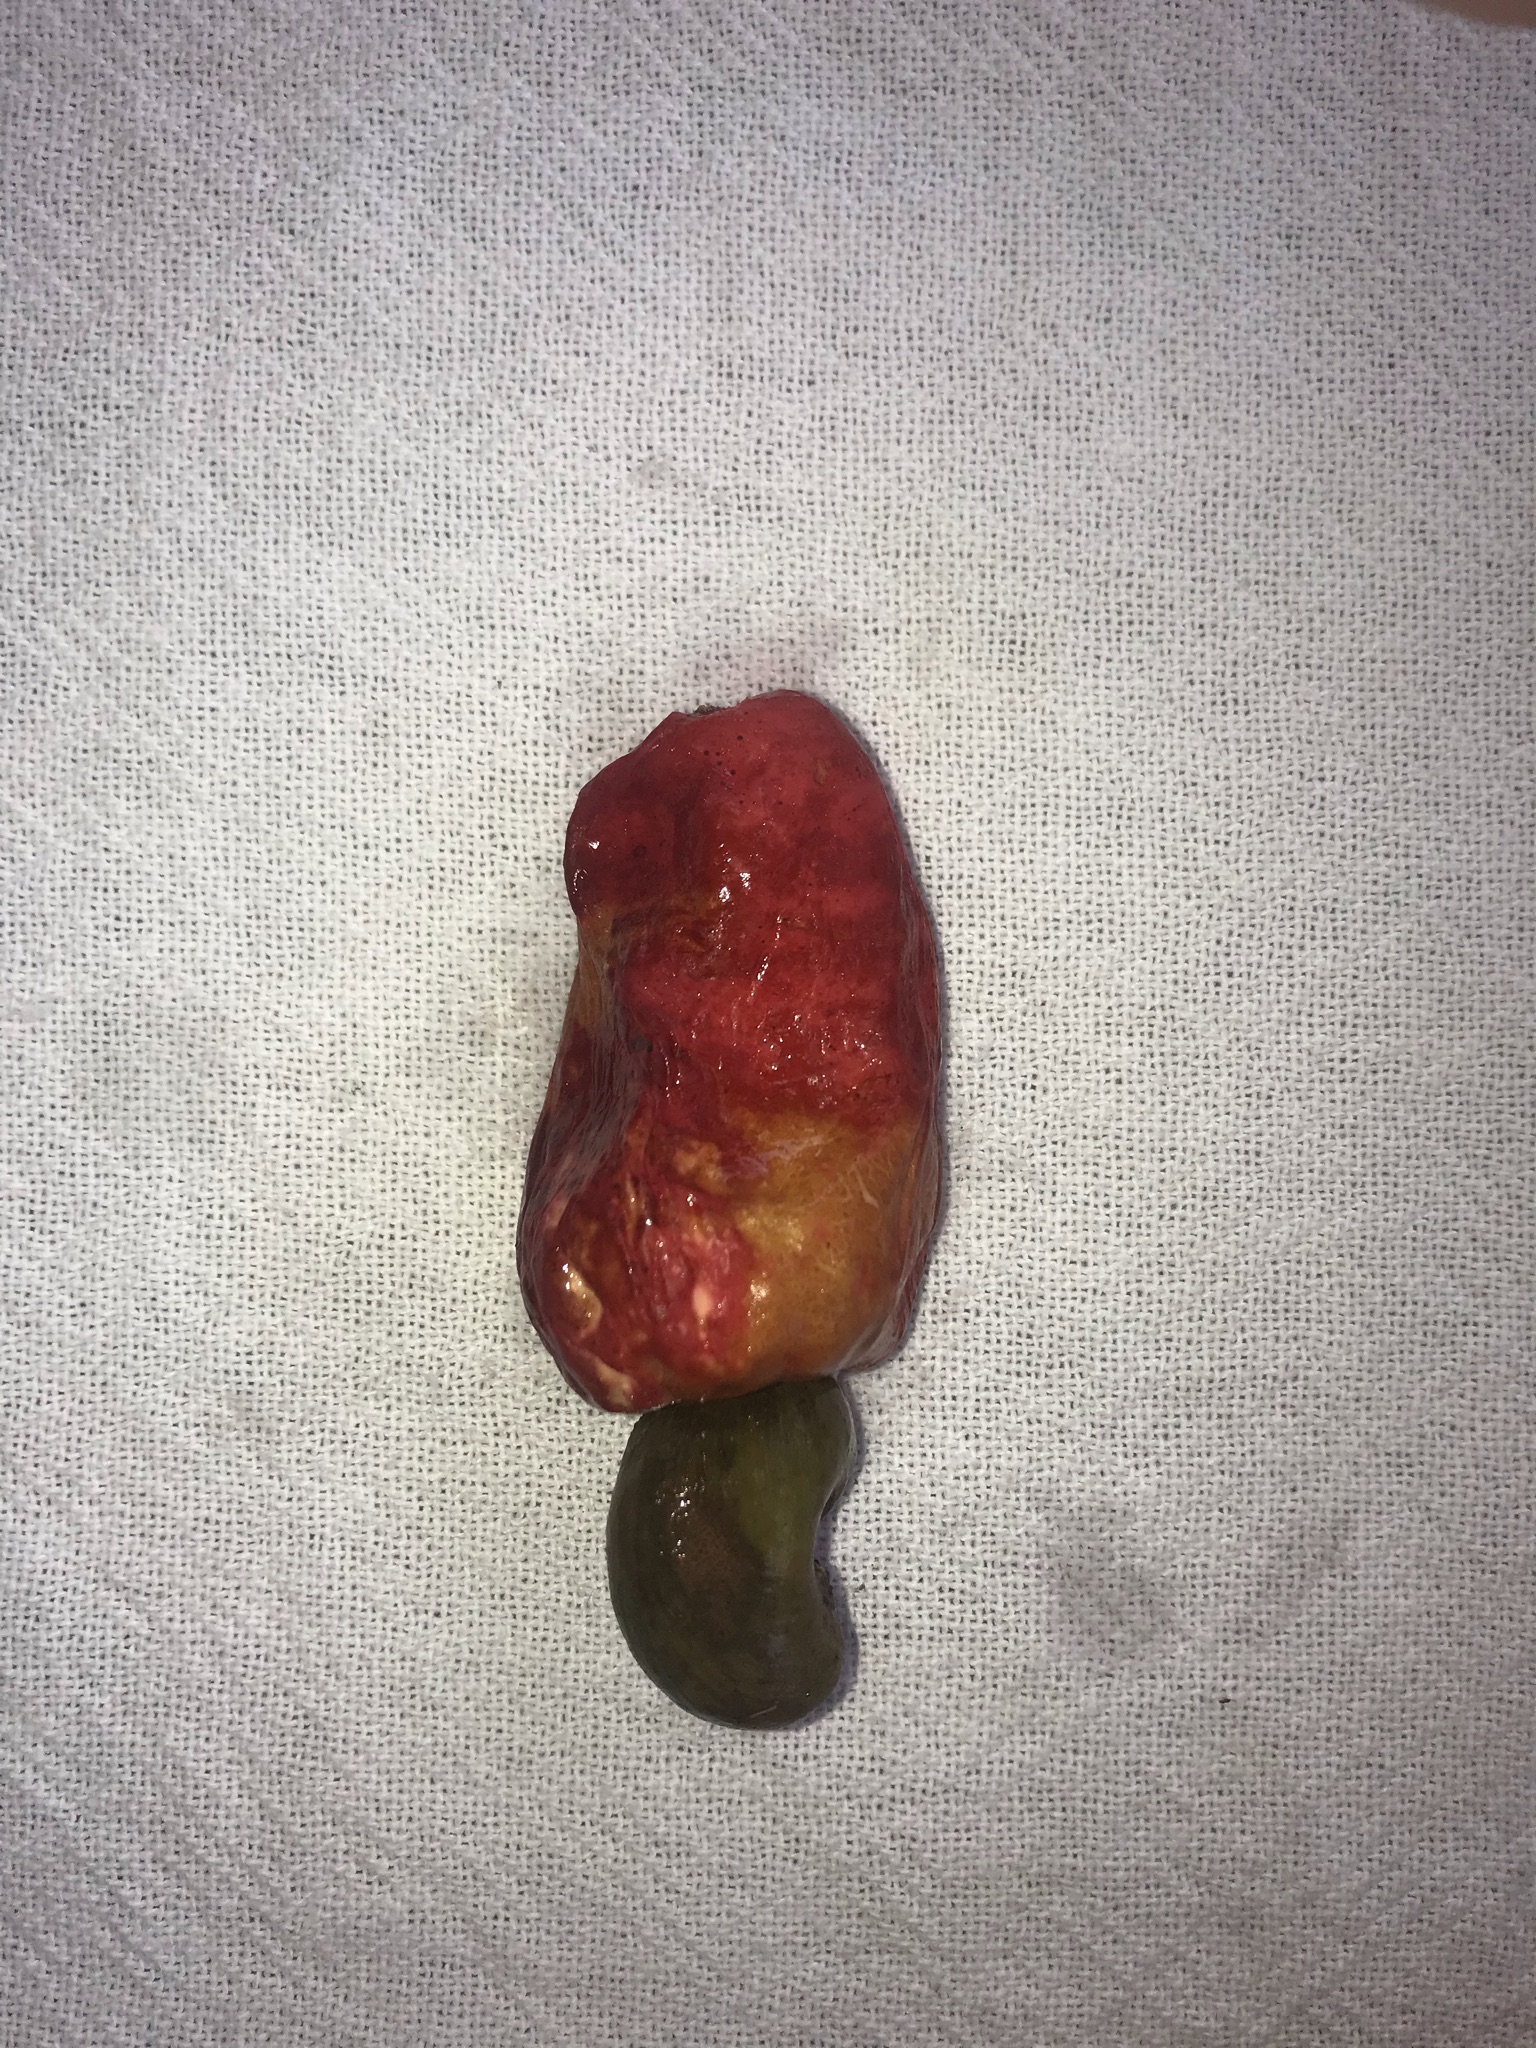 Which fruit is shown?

caju vermelho
